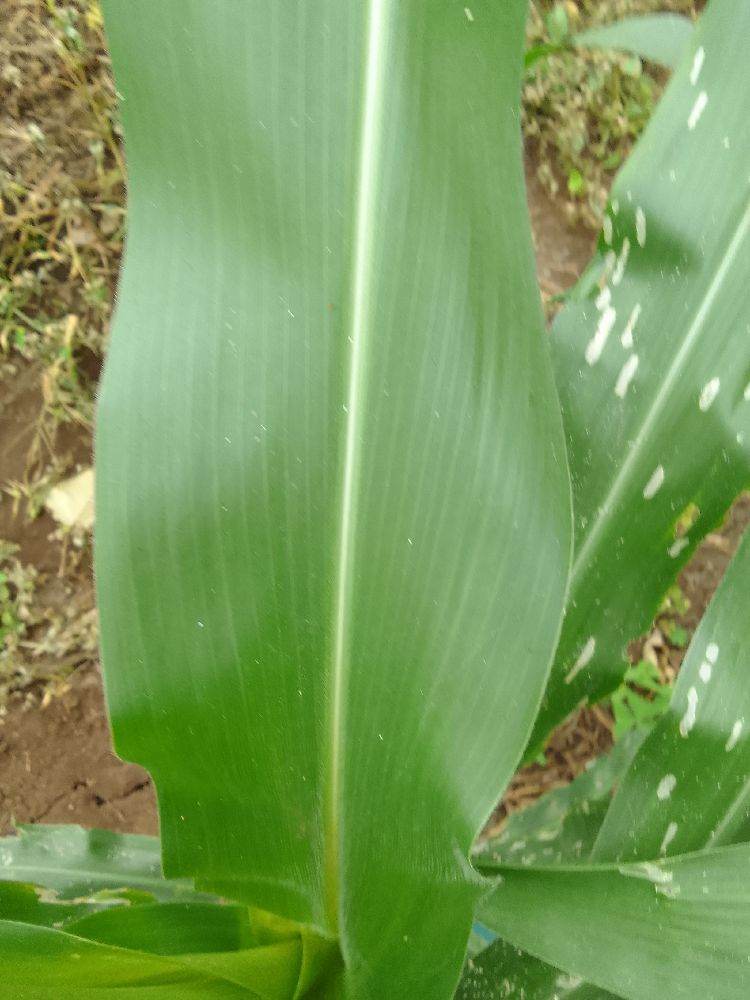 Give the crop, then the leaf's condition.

maize, healthy
